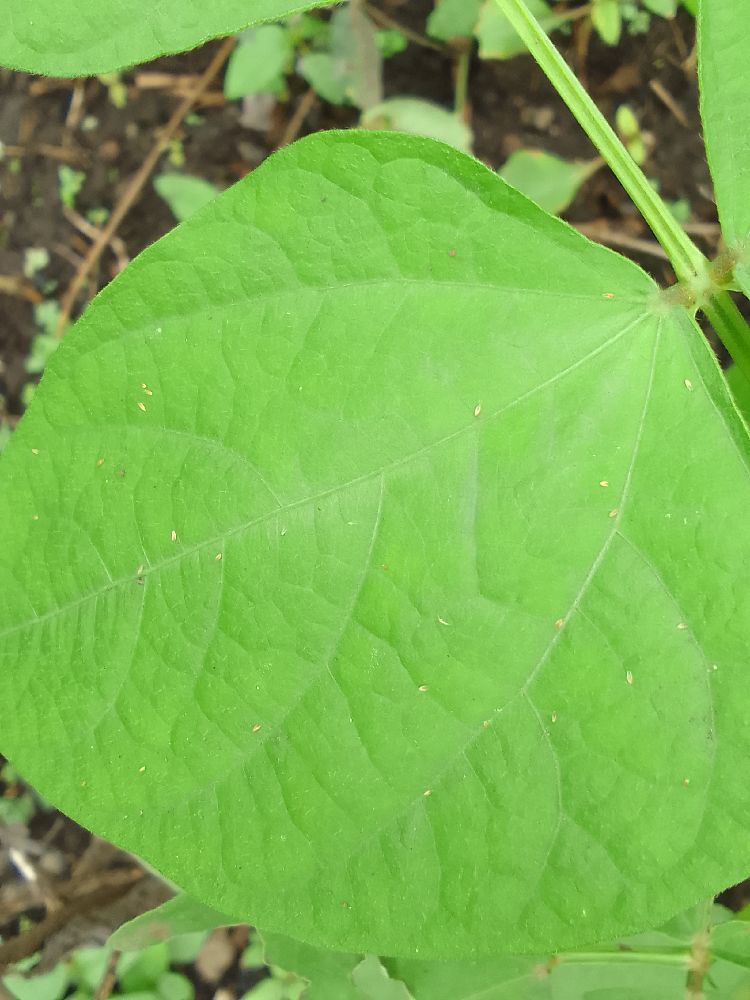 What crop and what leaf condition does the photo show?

common bean, healthy
